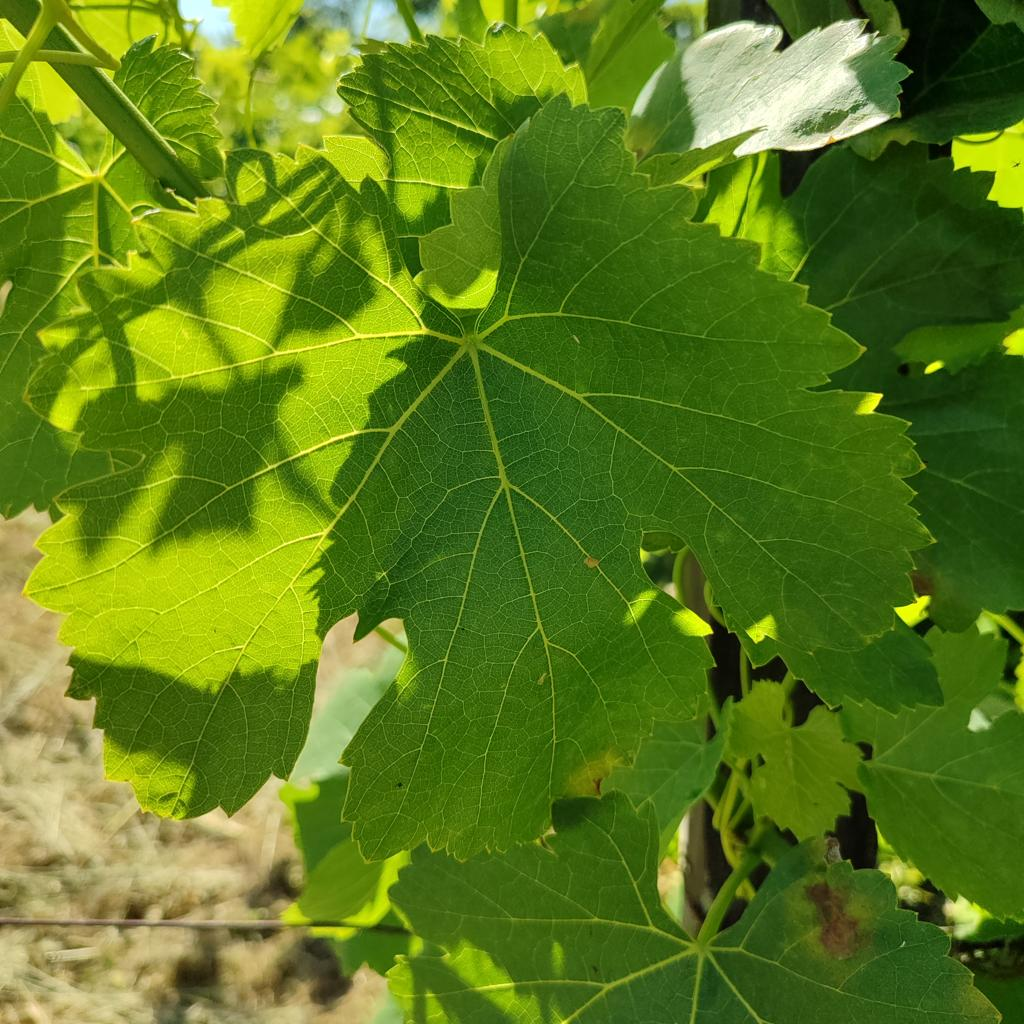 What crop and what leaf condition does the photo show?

grapevine, downy mildew
